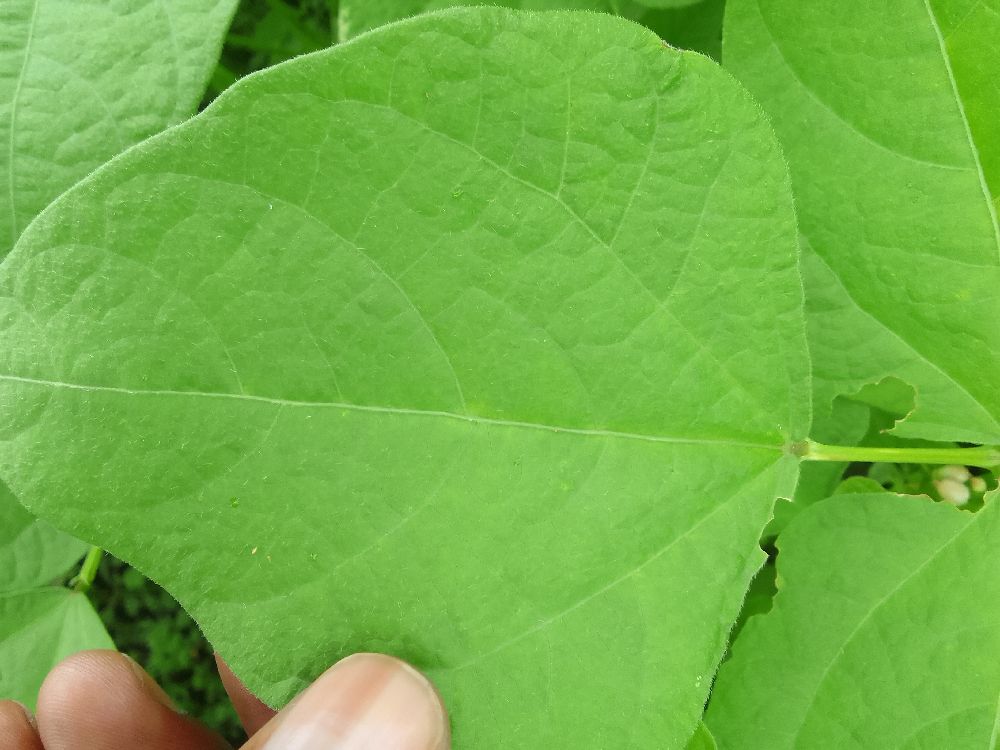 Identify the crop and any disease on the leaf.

common bean, healthy
